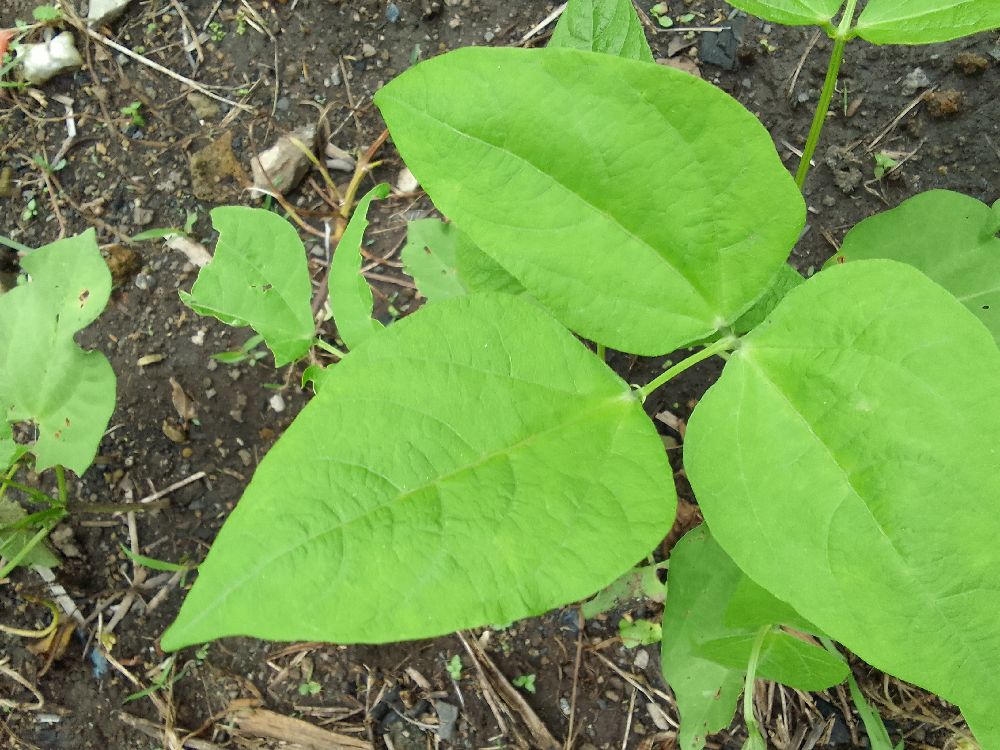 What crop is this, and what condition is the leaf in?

common bean, healthy
